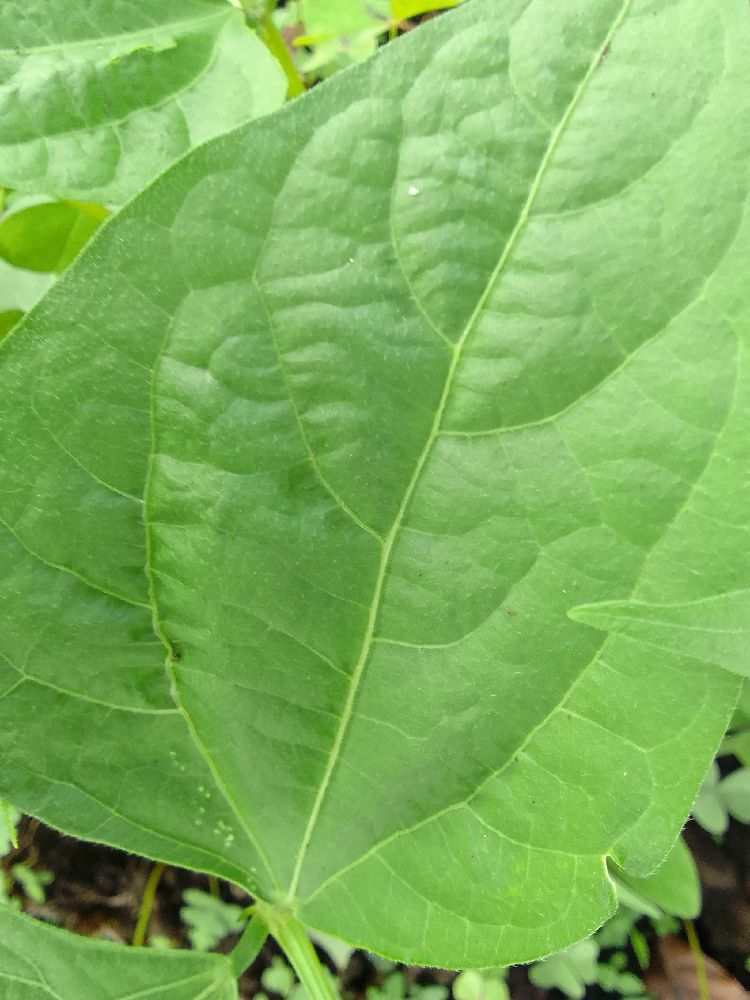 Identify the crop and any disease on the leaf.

common bean, healthy
